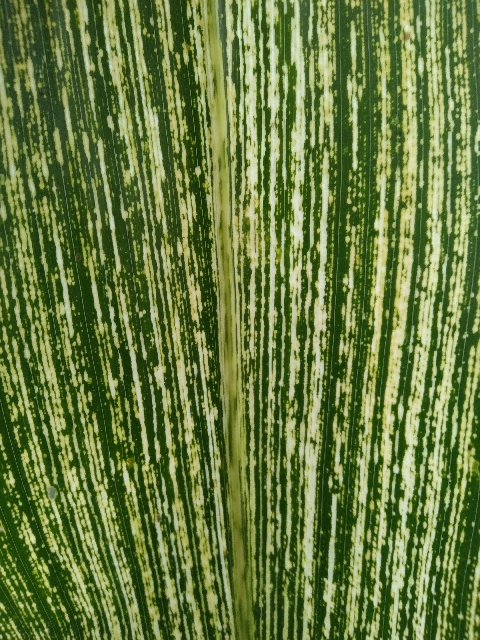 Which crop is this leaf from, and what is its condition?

maize, maize streak virus
